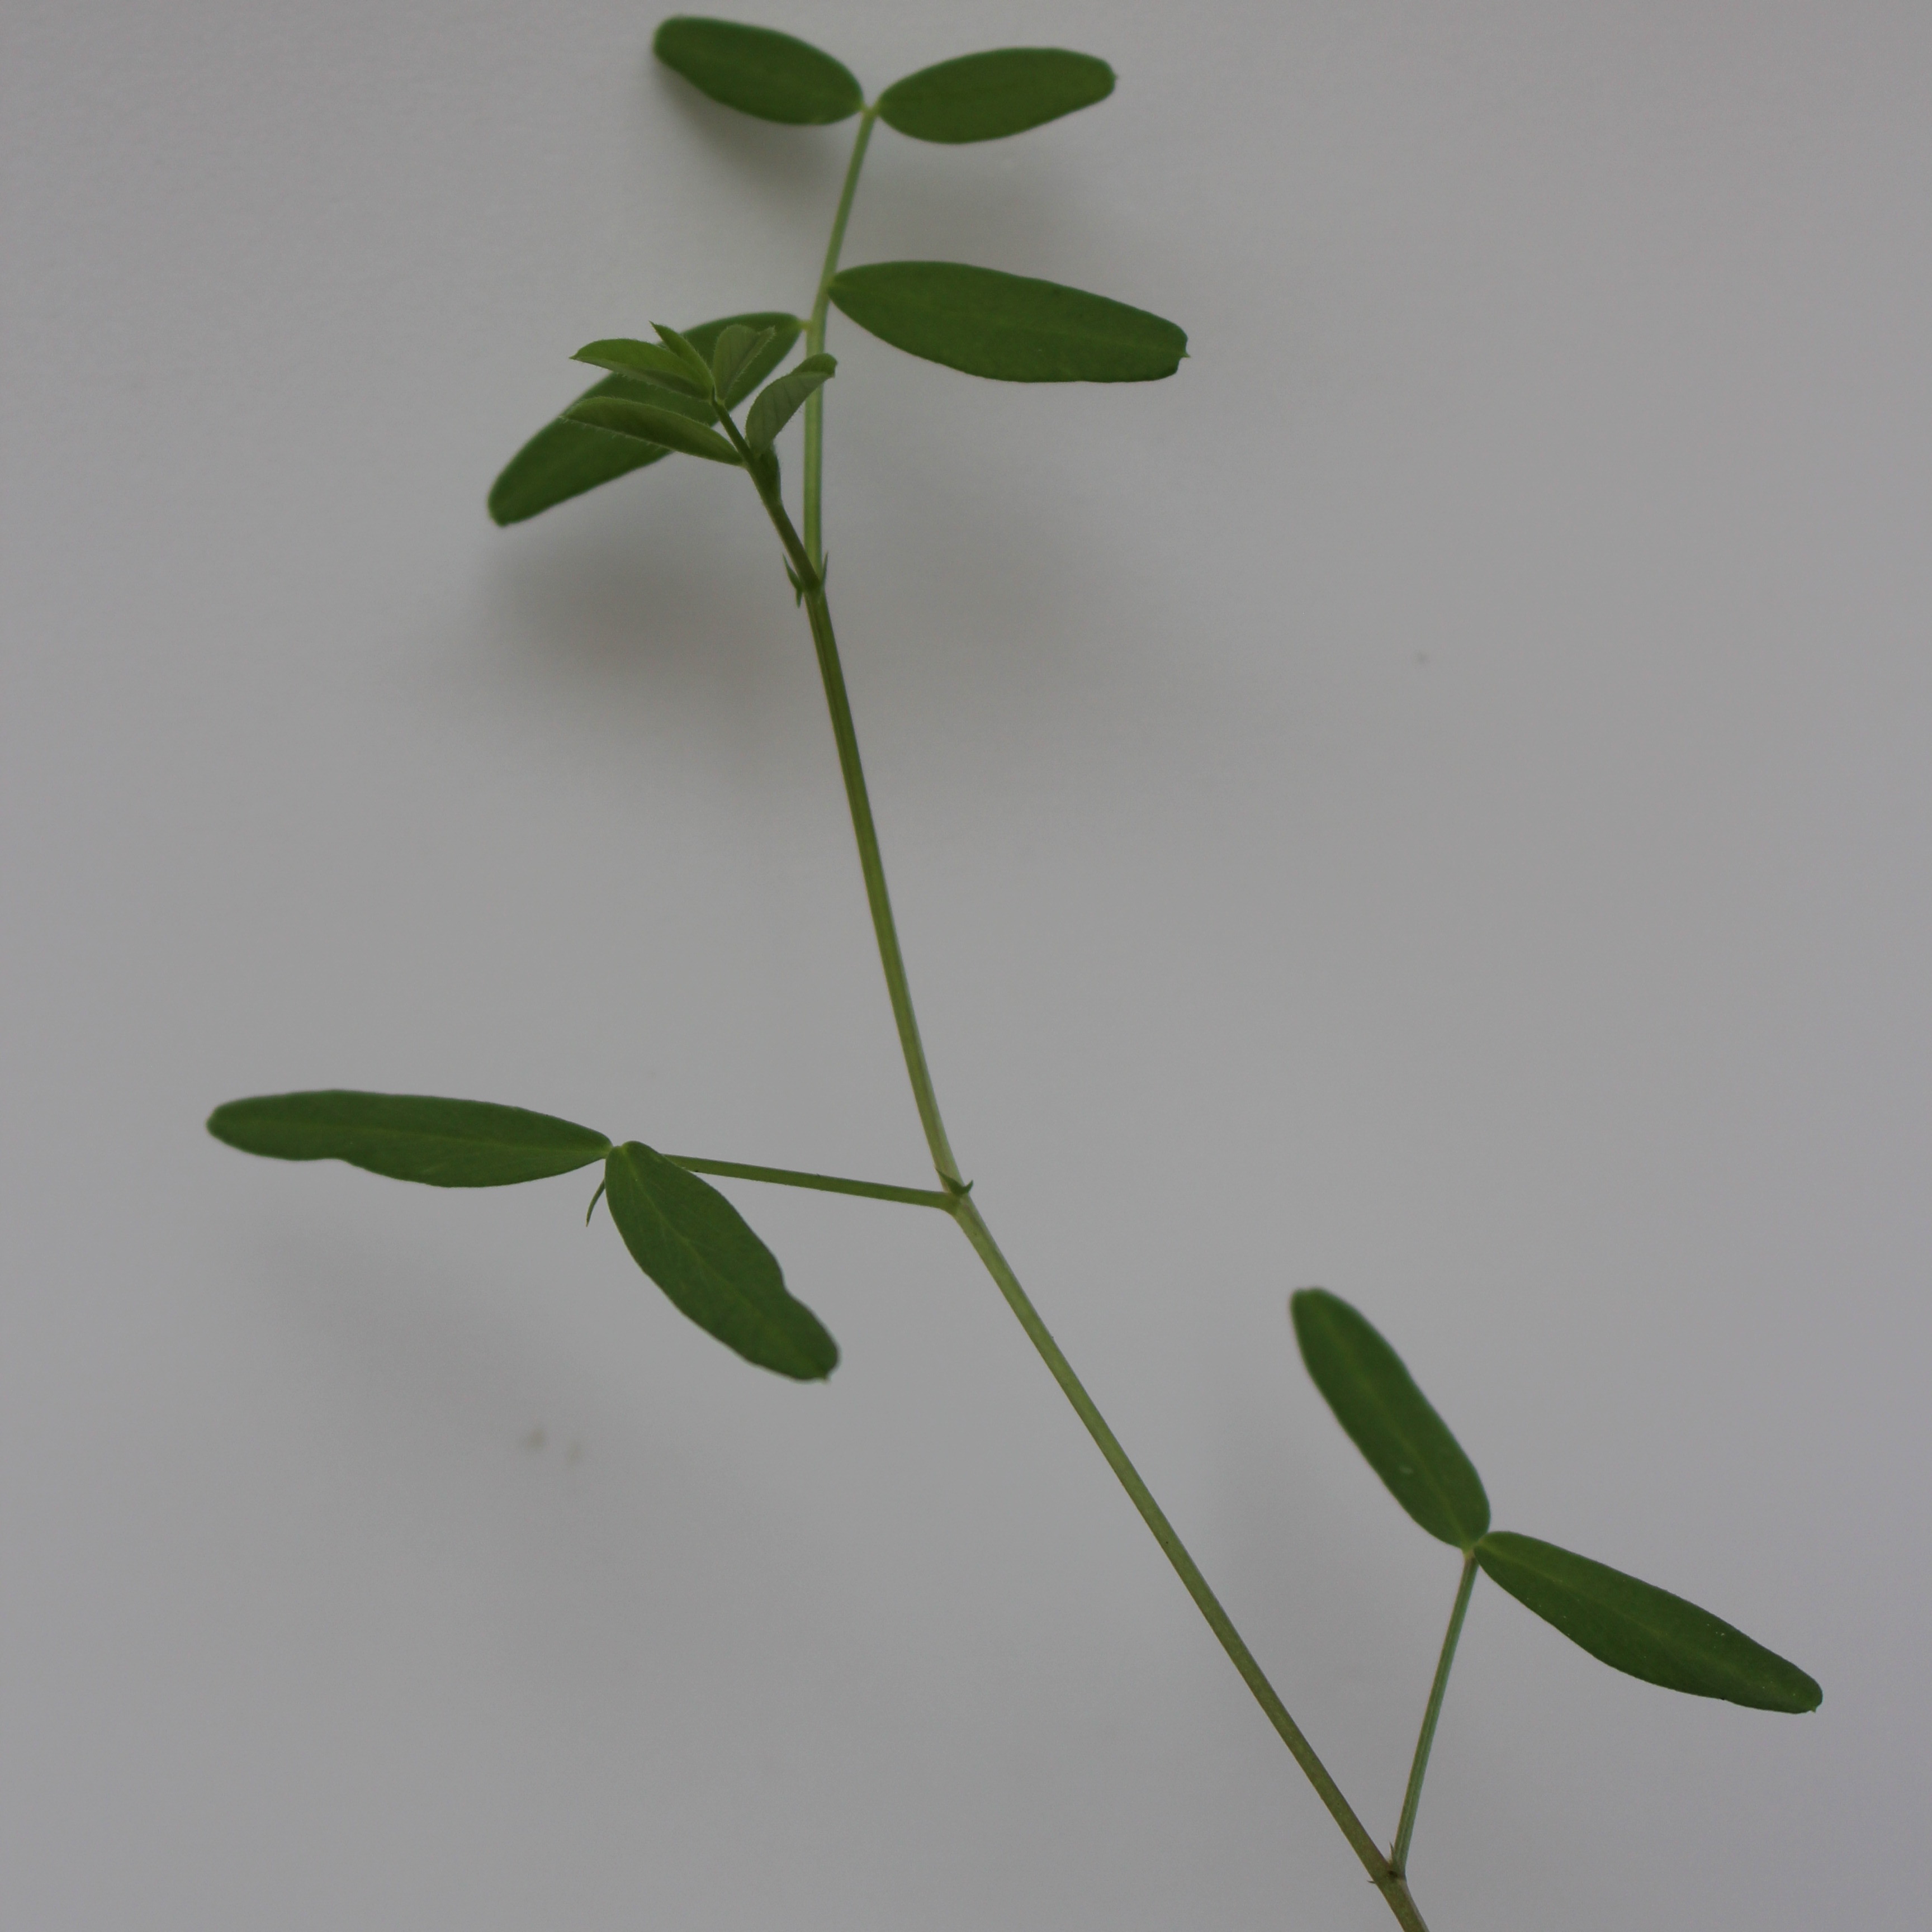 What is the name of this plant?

Vicia sativa
